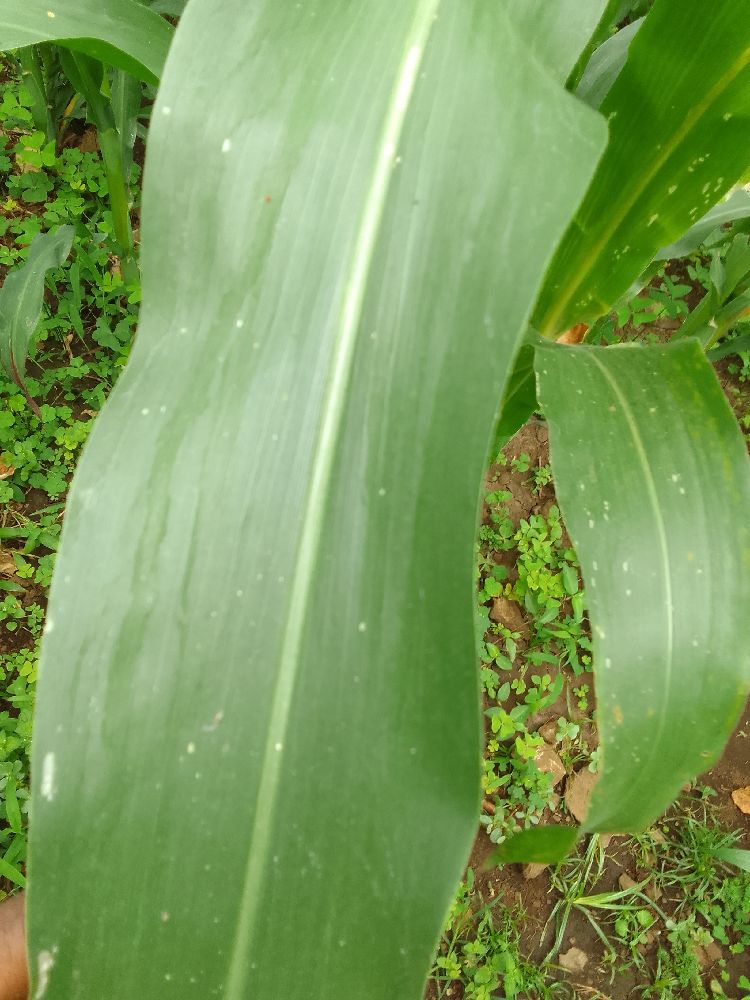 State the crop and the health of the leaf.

maize, healthy
